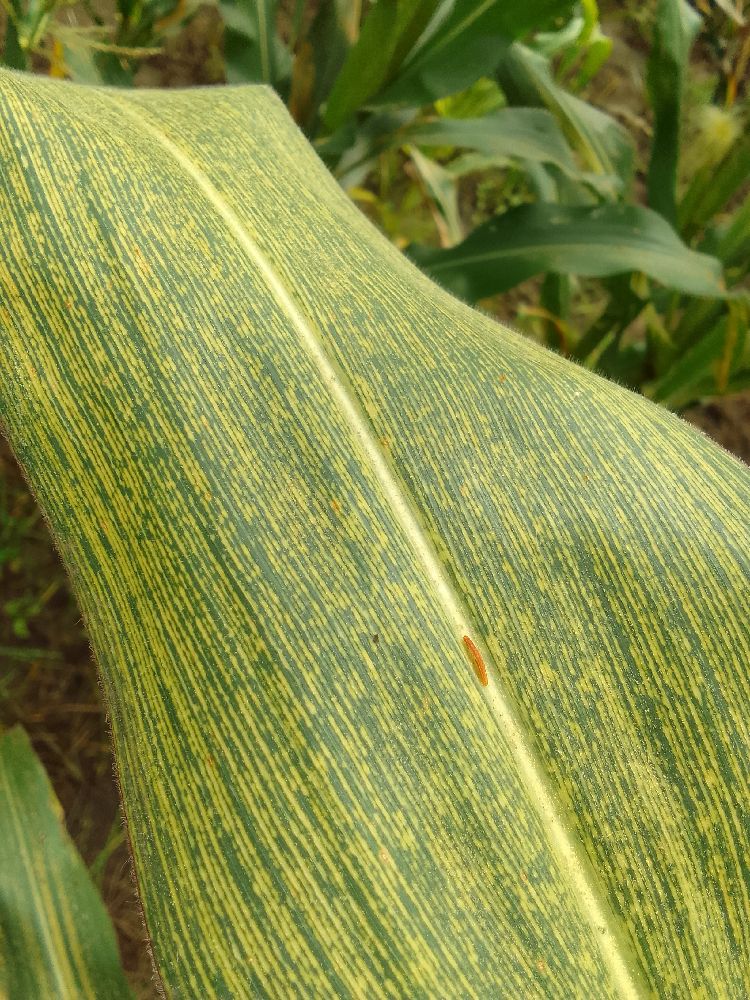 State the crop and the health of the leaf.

maize, maize streak virus
